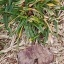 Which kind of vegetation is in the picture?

grass
